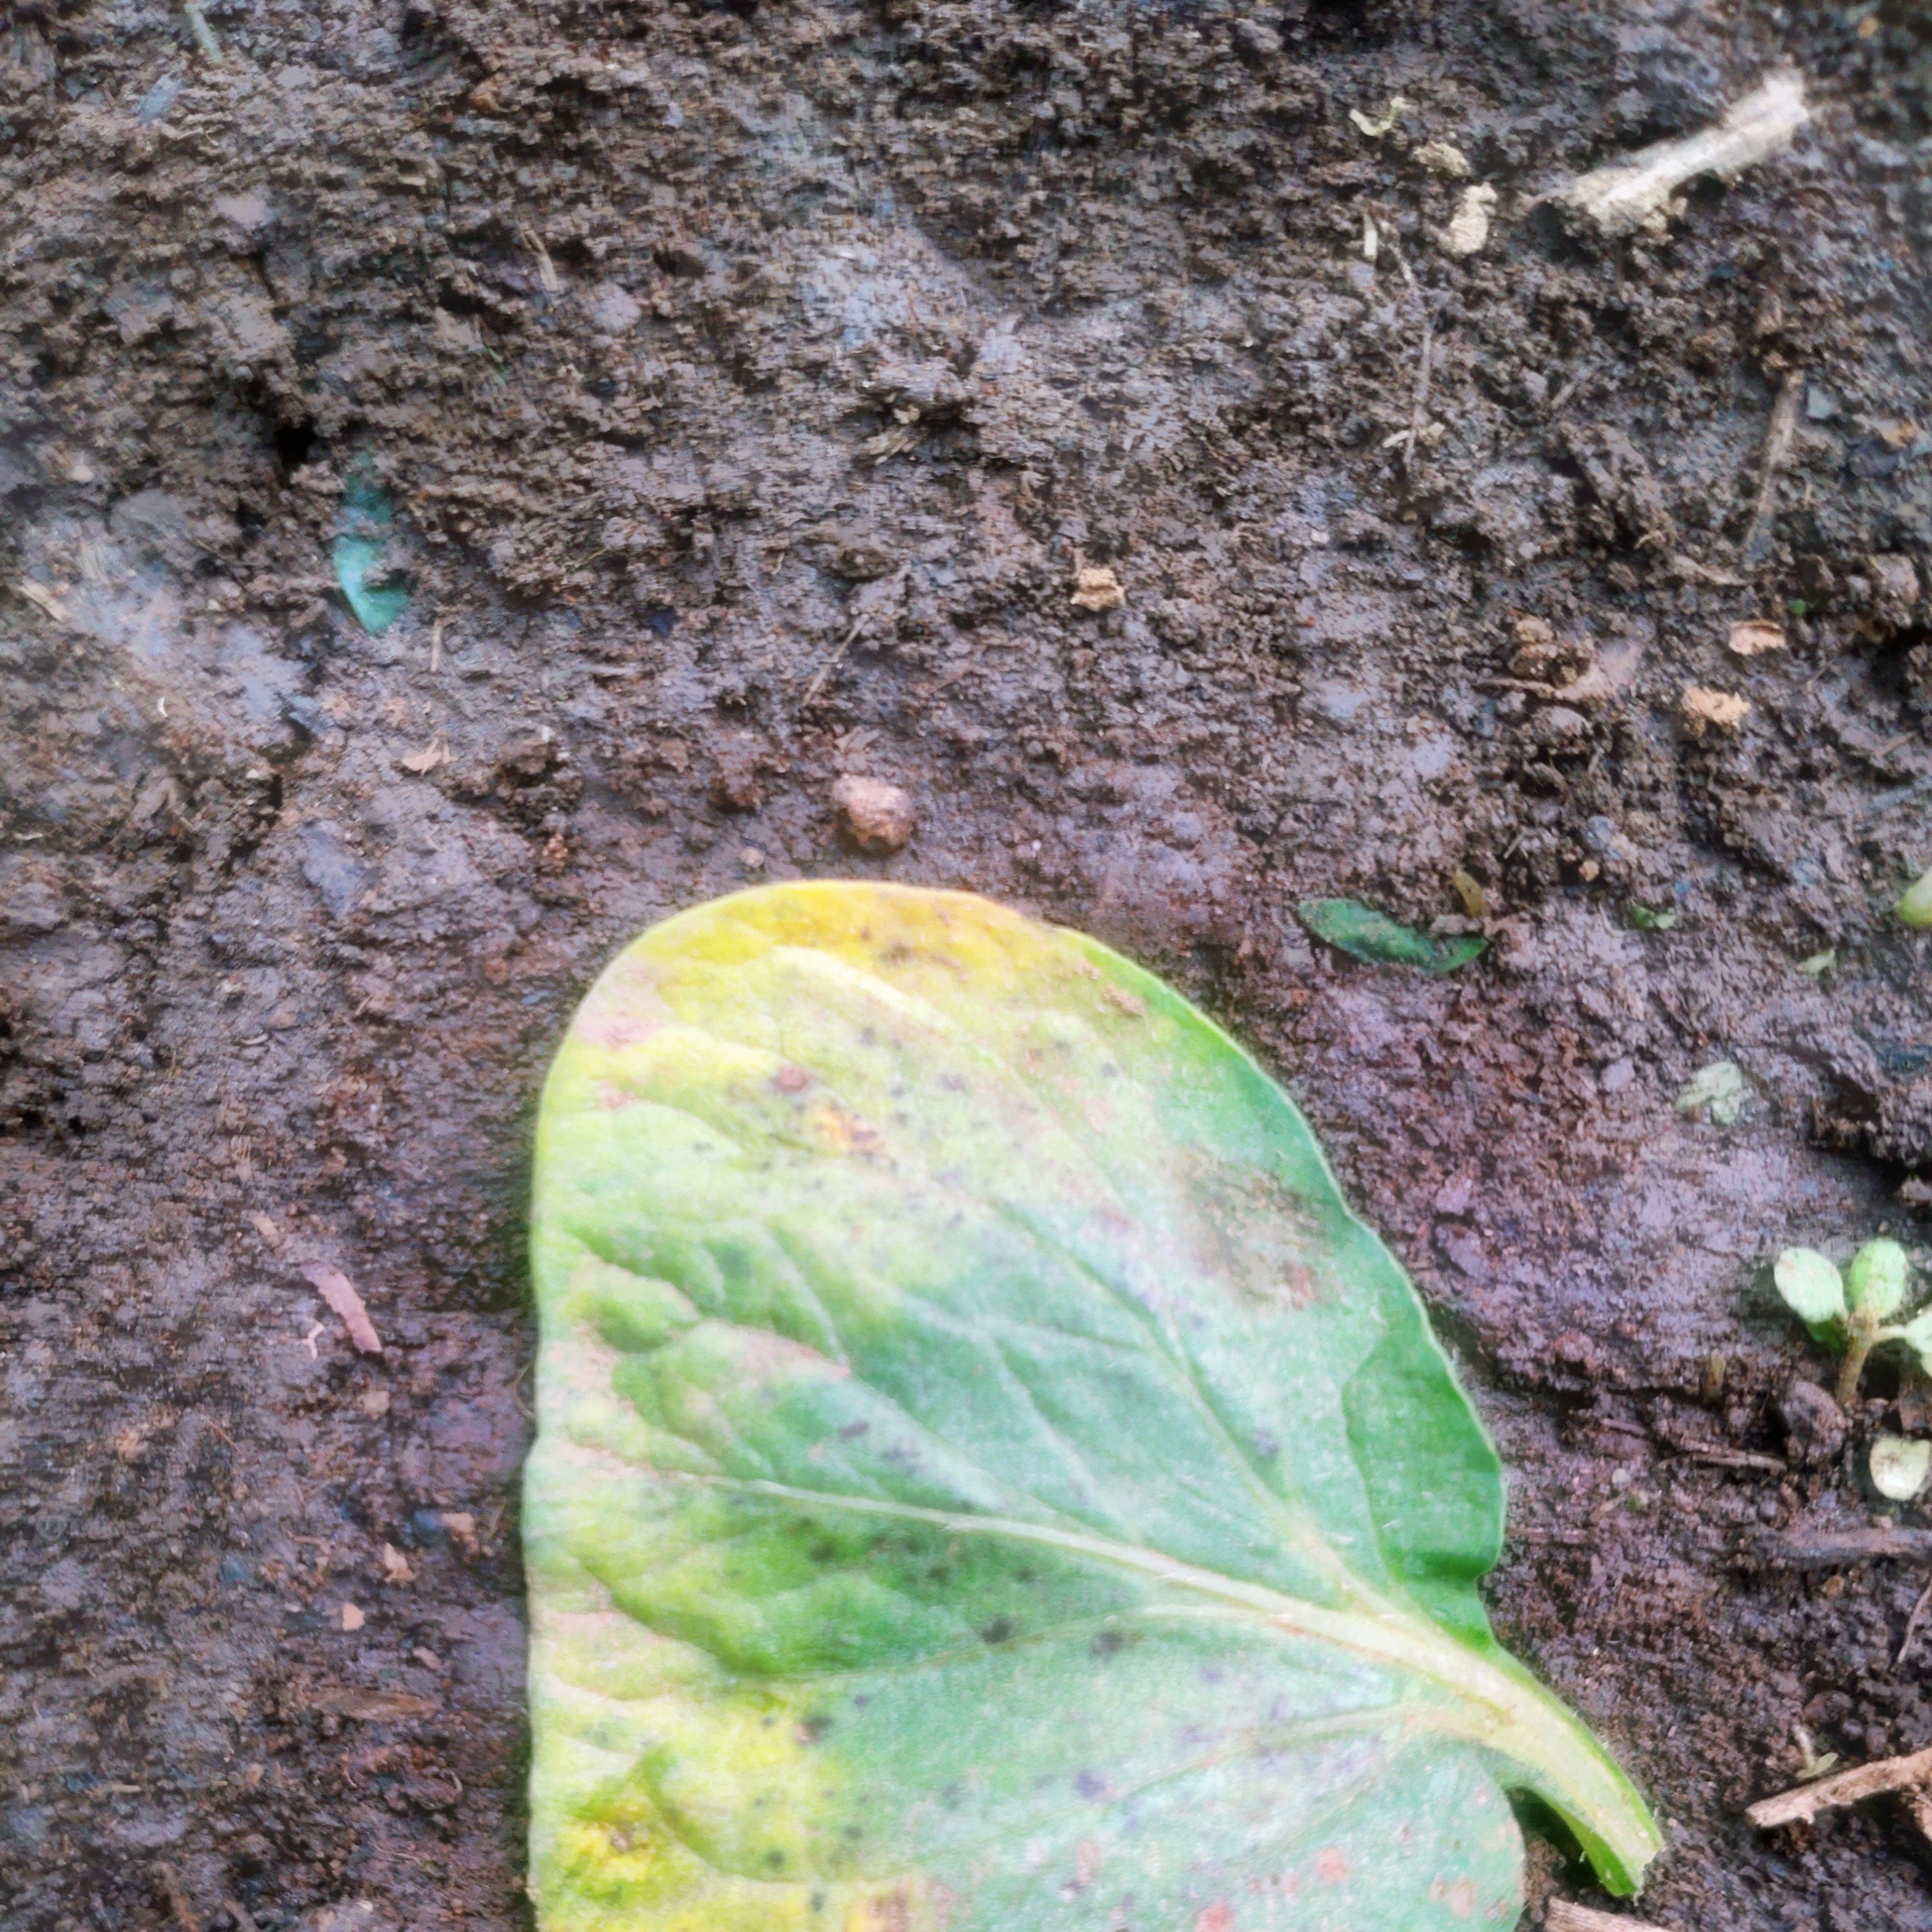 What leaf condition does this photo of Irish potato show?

late blight
